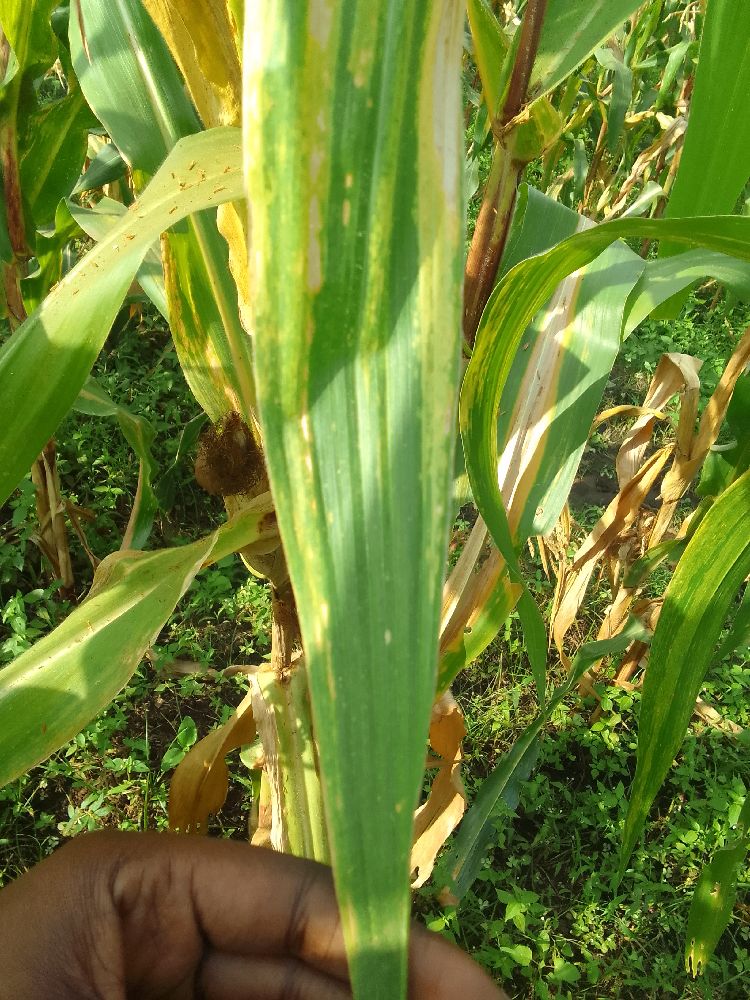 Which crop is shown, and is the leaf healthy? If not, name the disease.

maize, maize lethal necrosis
